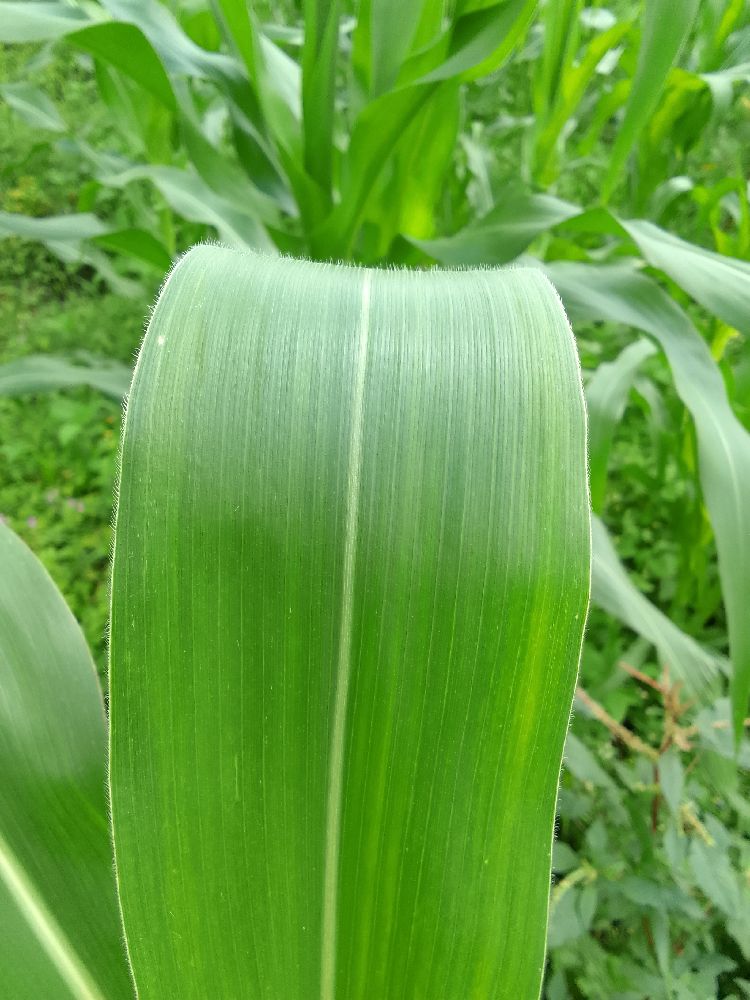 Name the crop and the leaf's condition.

maize, healthy
